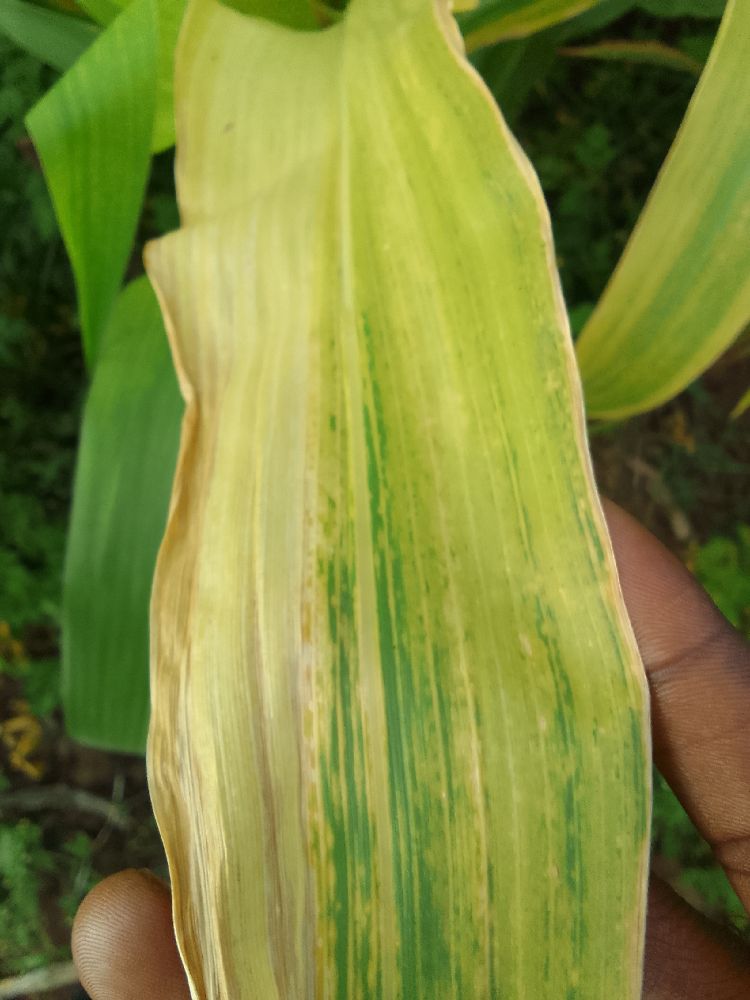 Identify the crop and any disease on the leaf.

maize, maize lethal necrosis
